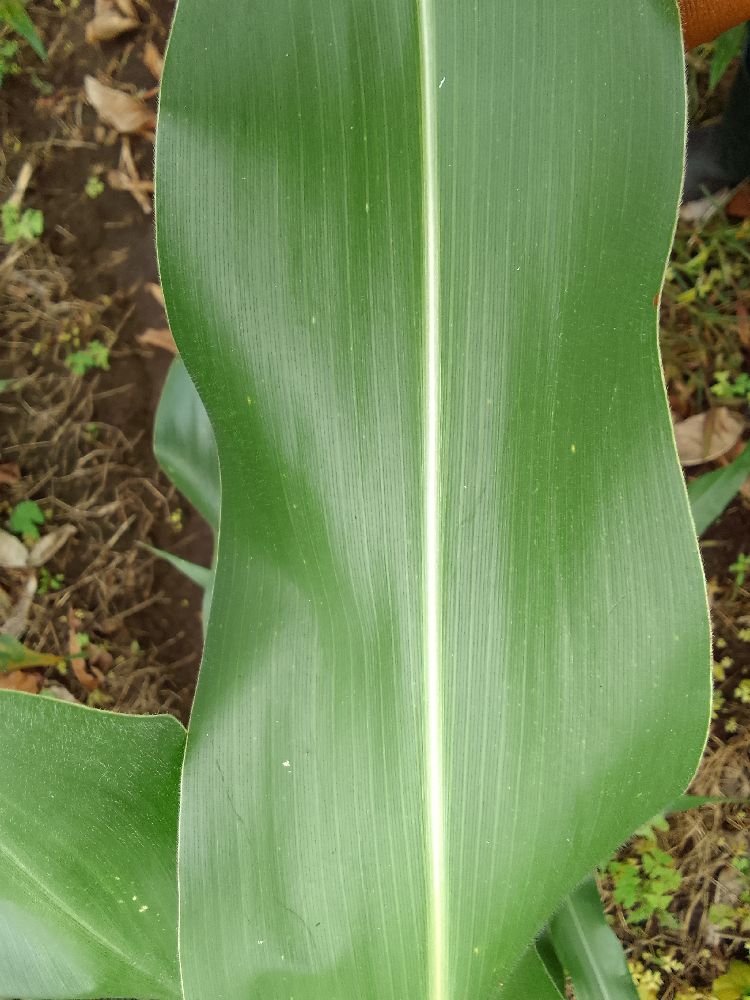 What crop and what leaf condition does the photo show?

maize, healthy
